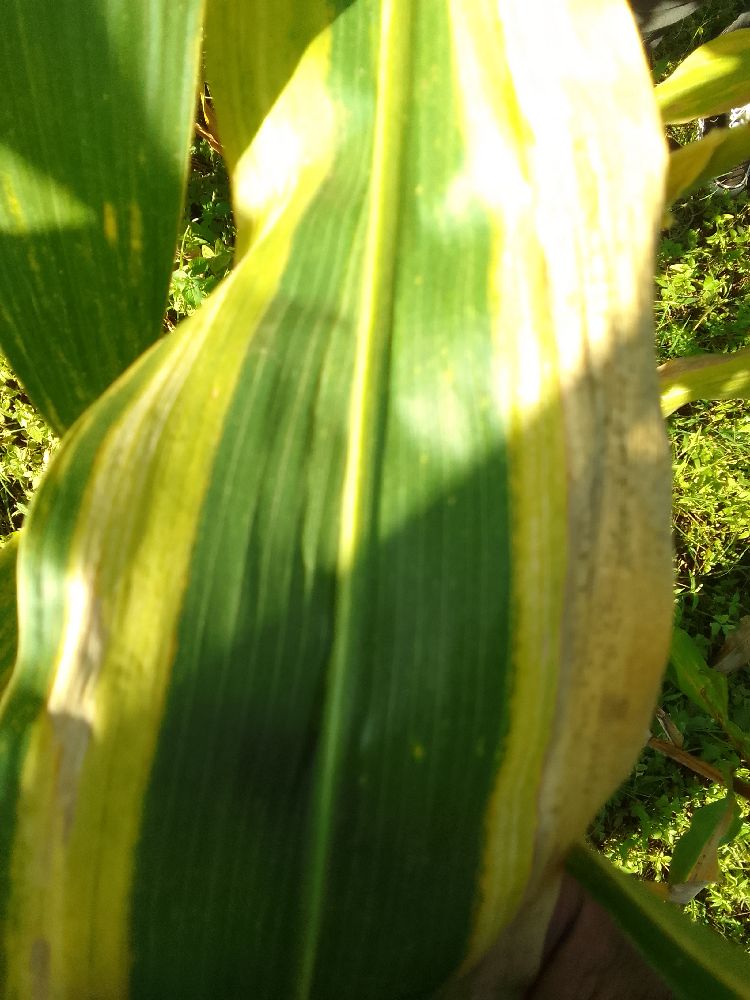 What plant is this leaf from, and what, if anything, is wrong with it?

maize, maize lethal necrosis
